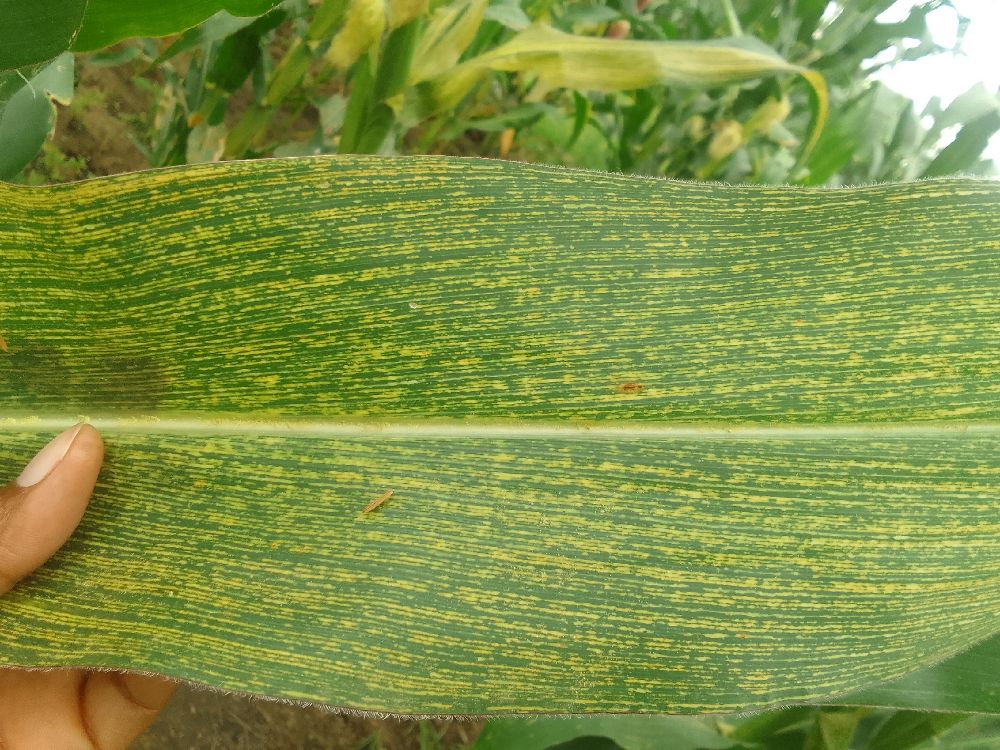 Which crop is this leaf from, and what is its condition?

maize, maize streak virus
